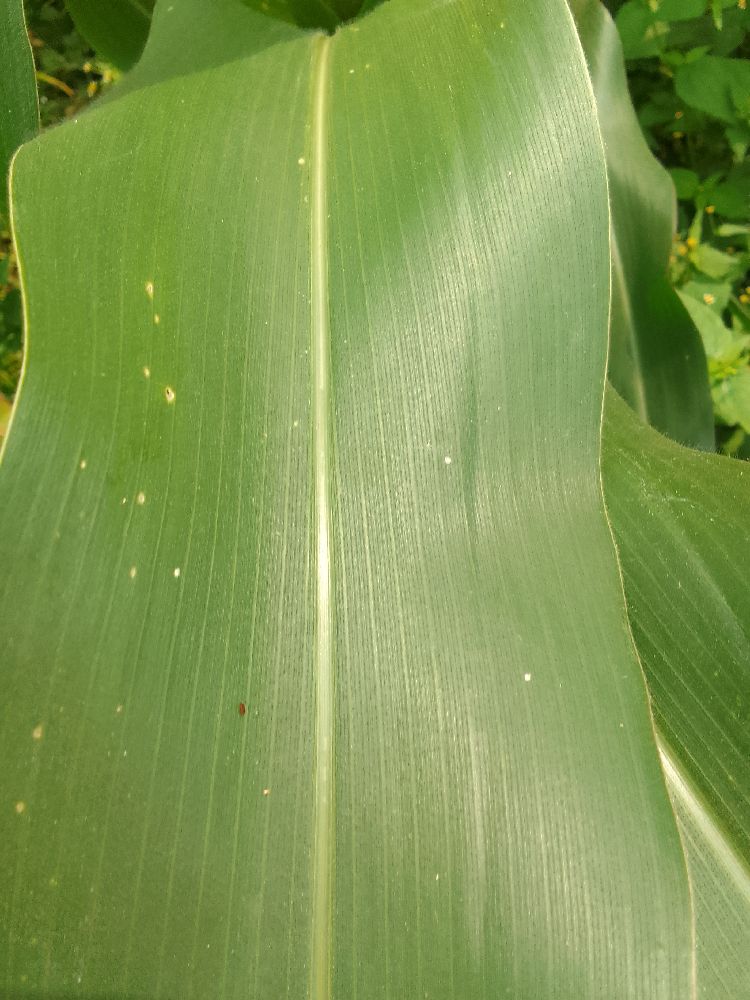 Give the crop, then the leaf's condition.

maize, healthy
